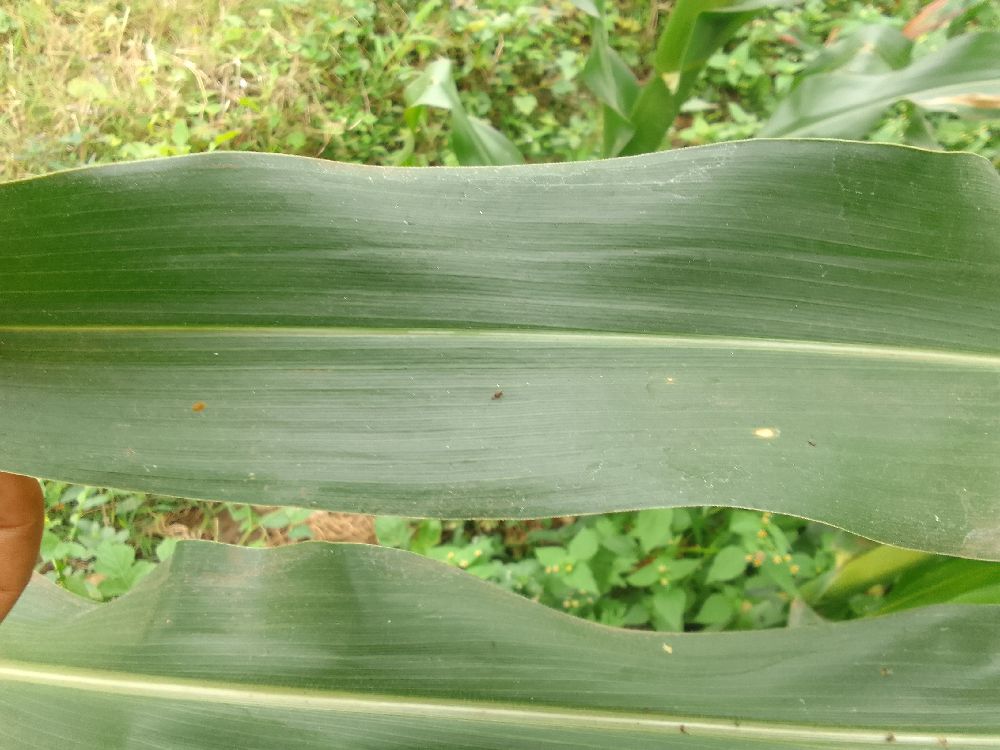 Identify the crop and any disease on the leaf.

maize, healthy
